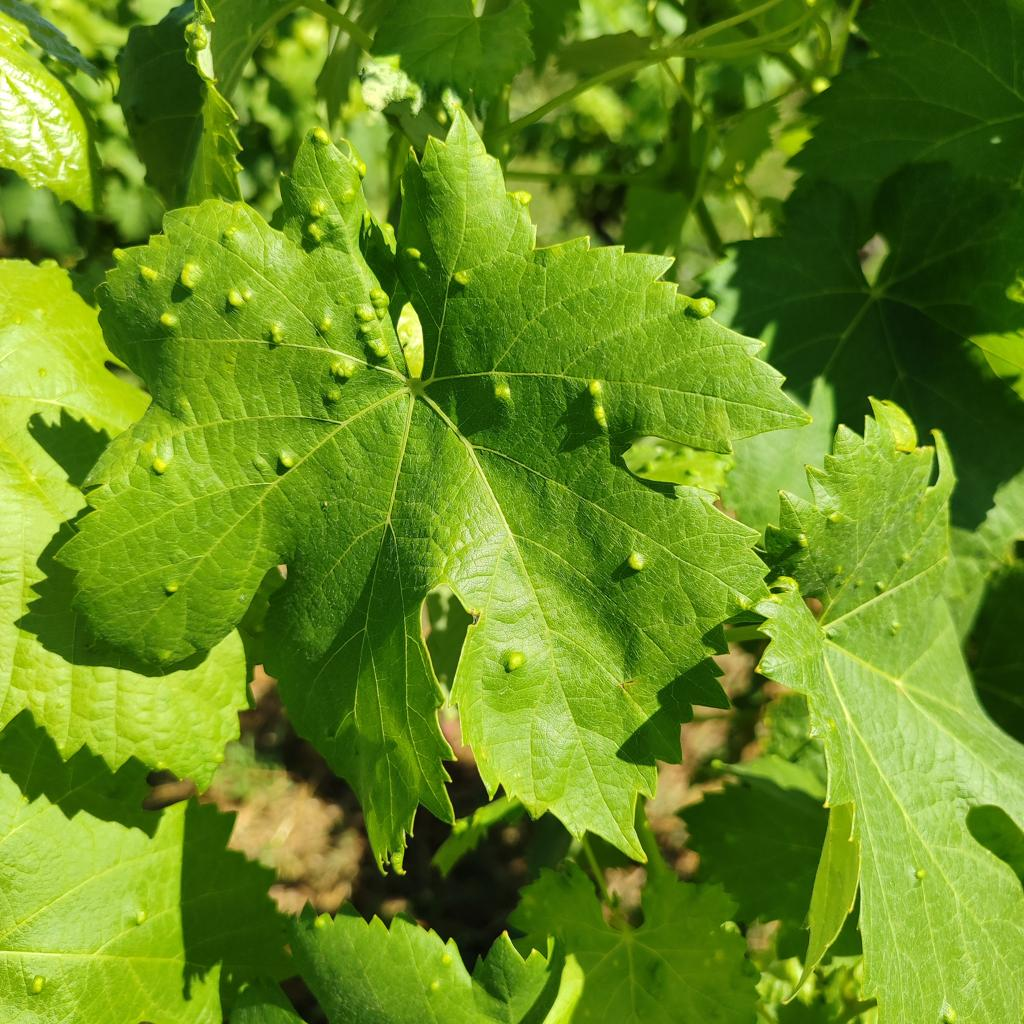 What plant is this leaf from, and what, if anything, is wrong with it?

grapevine, erineum mite
